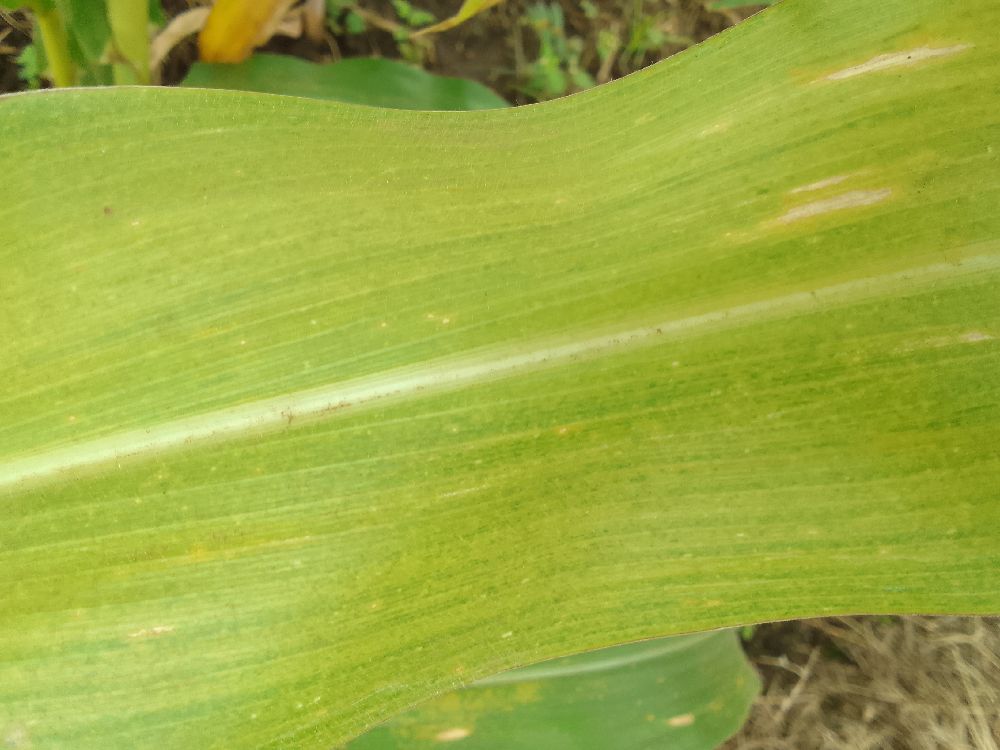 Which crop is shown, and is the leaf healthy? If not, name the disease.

maize, maize lethal necrosis
